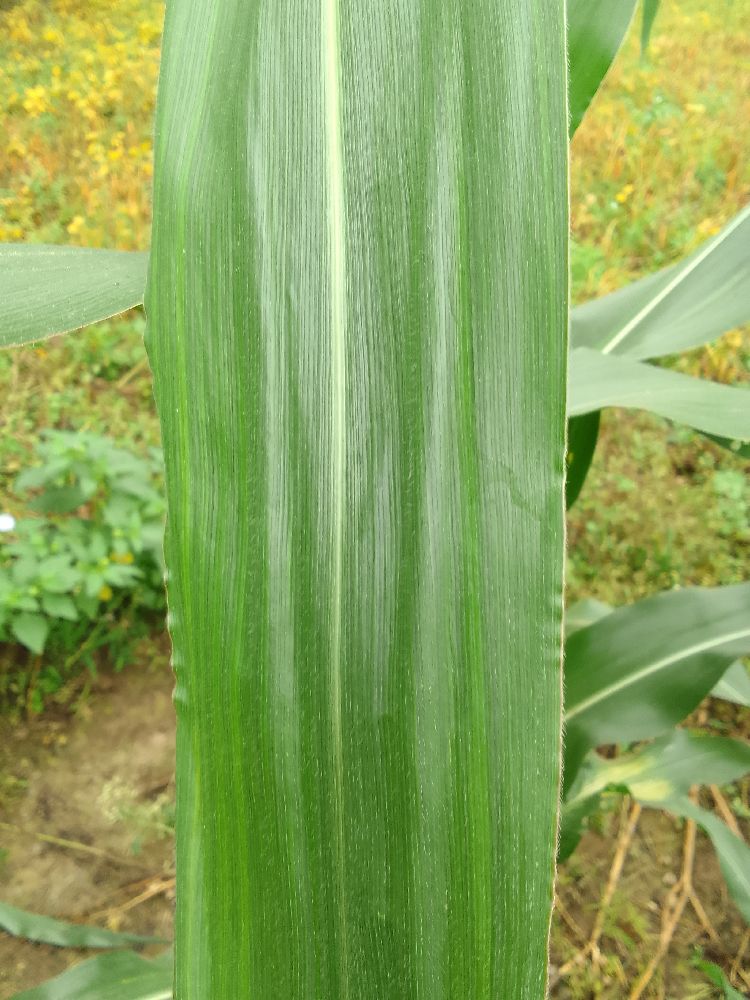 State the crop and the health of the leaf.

maize, healthy
